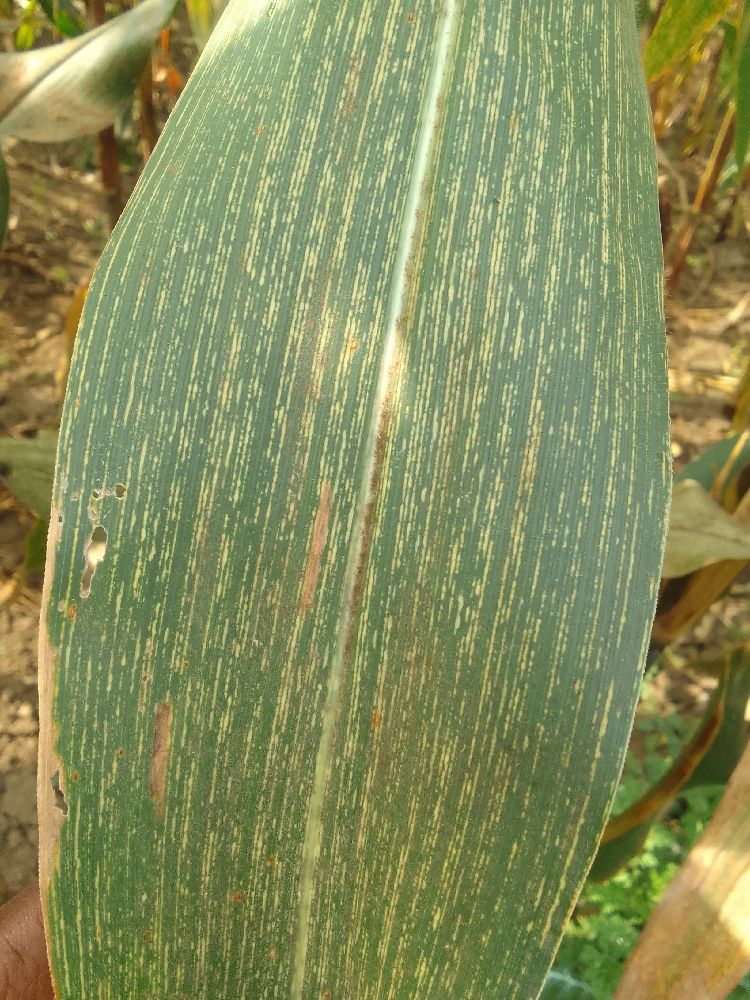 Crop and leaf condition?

maize, maize streak virus
